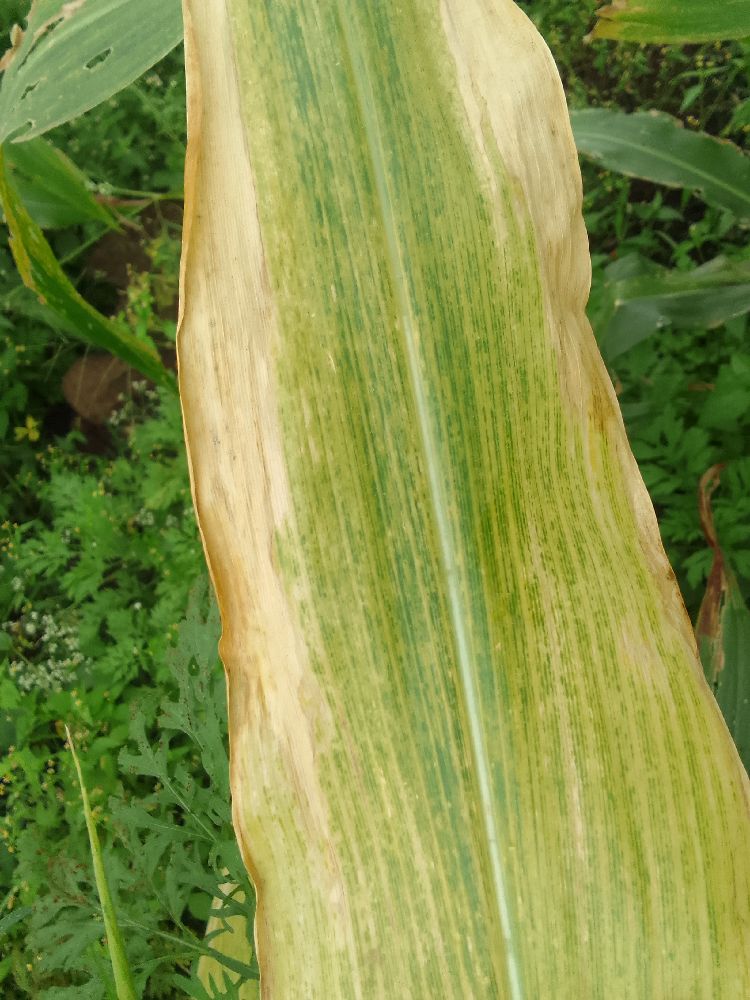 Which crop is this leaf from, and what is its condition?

maize, maize lethal necrosis
